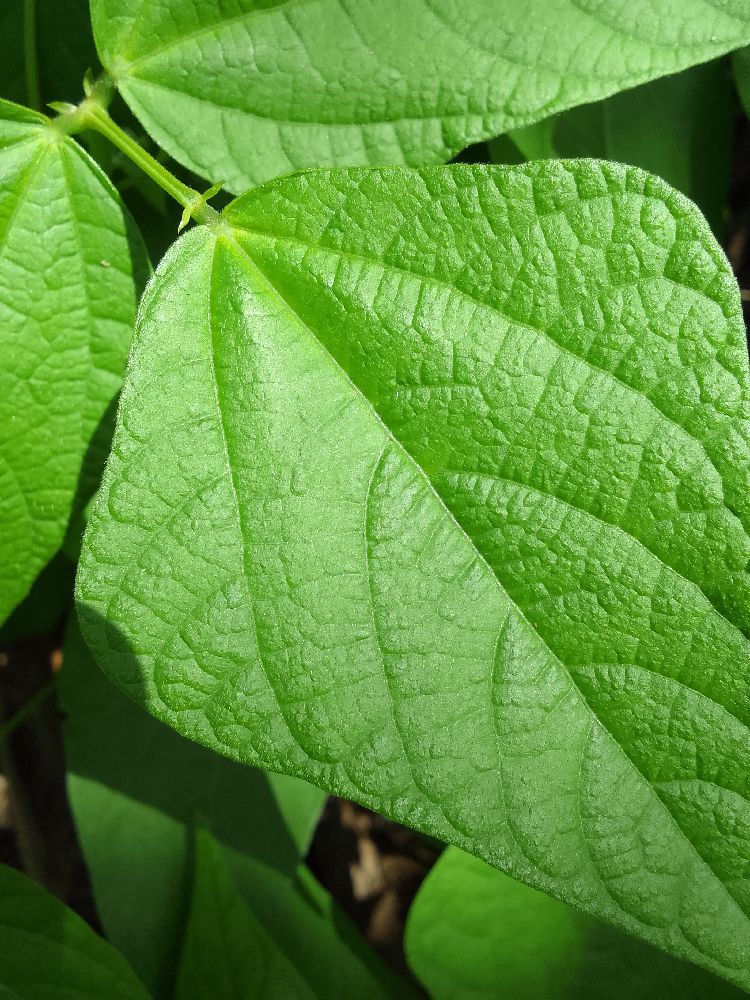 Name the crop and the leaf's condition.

common bean, healthy
